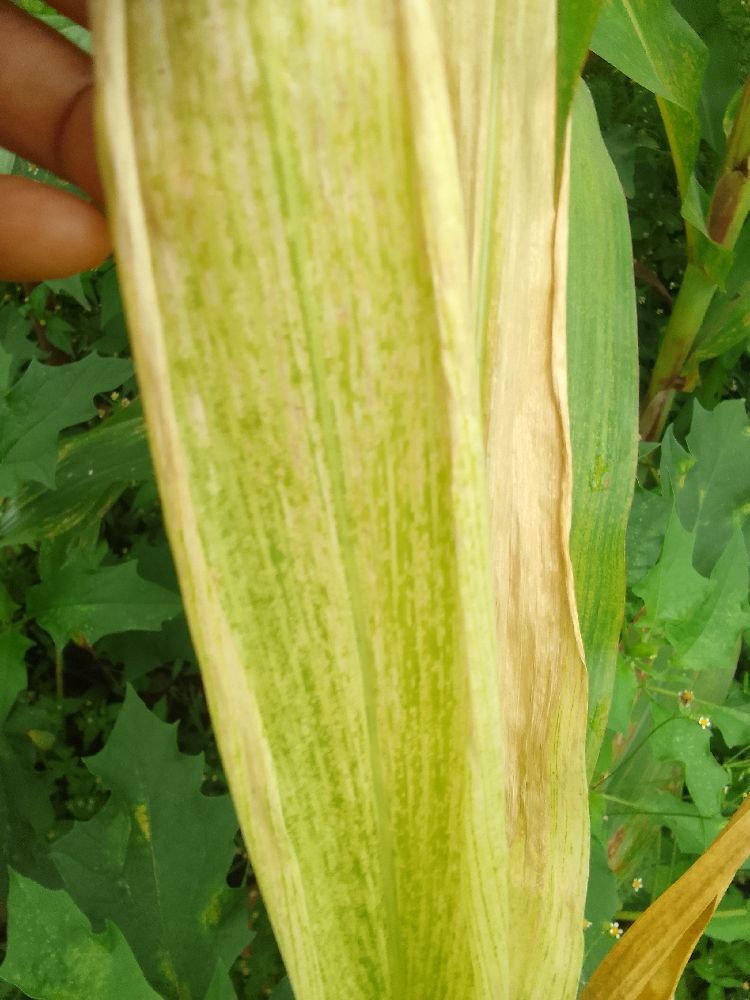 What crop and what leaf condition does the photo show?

maize, maize lethal necrosis
